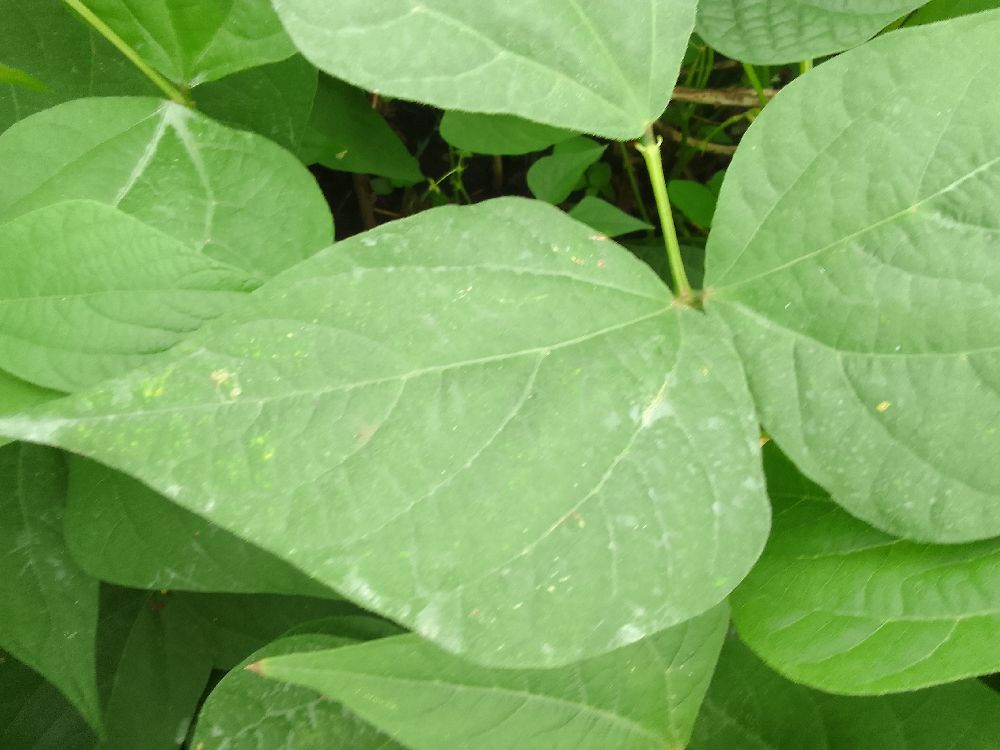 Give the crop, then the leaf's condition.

common bean, healthy
